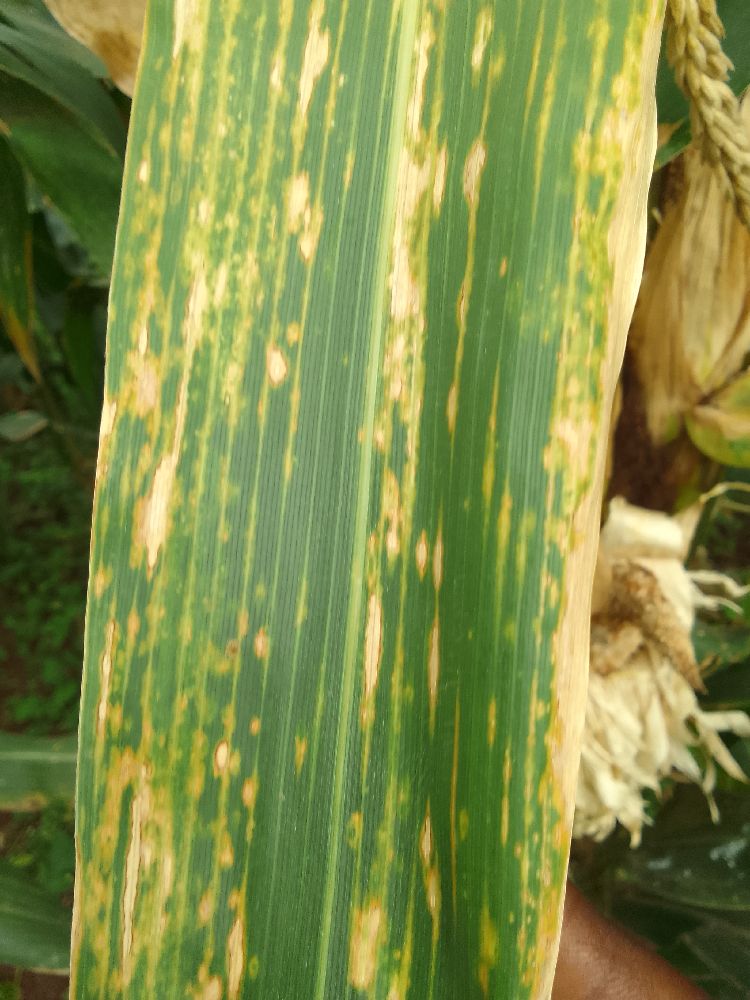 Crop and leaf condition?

maize, maize lethal necrosis
